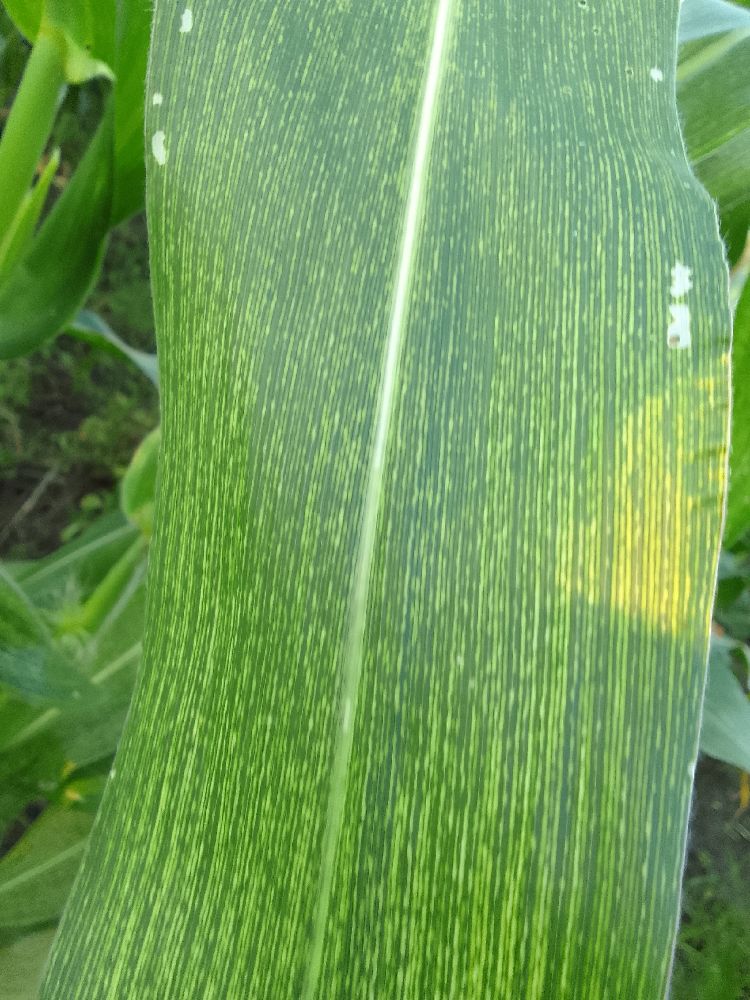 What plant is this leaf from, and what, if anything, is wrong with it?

maize, maize streak virus
